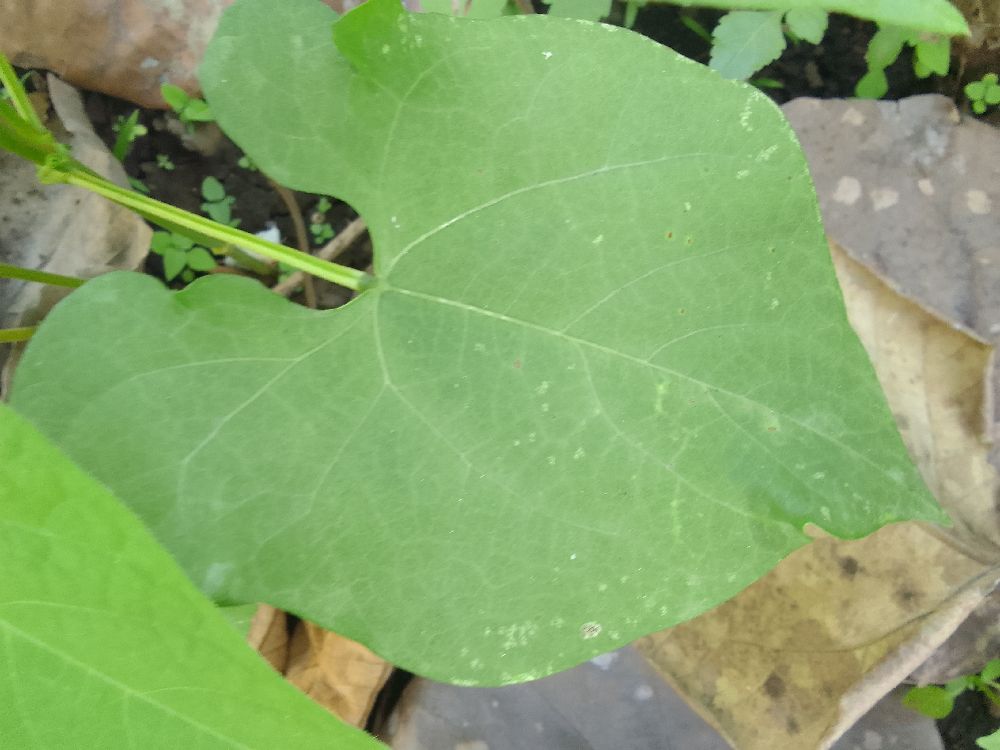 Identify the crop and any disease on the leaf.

common bean, healthy
